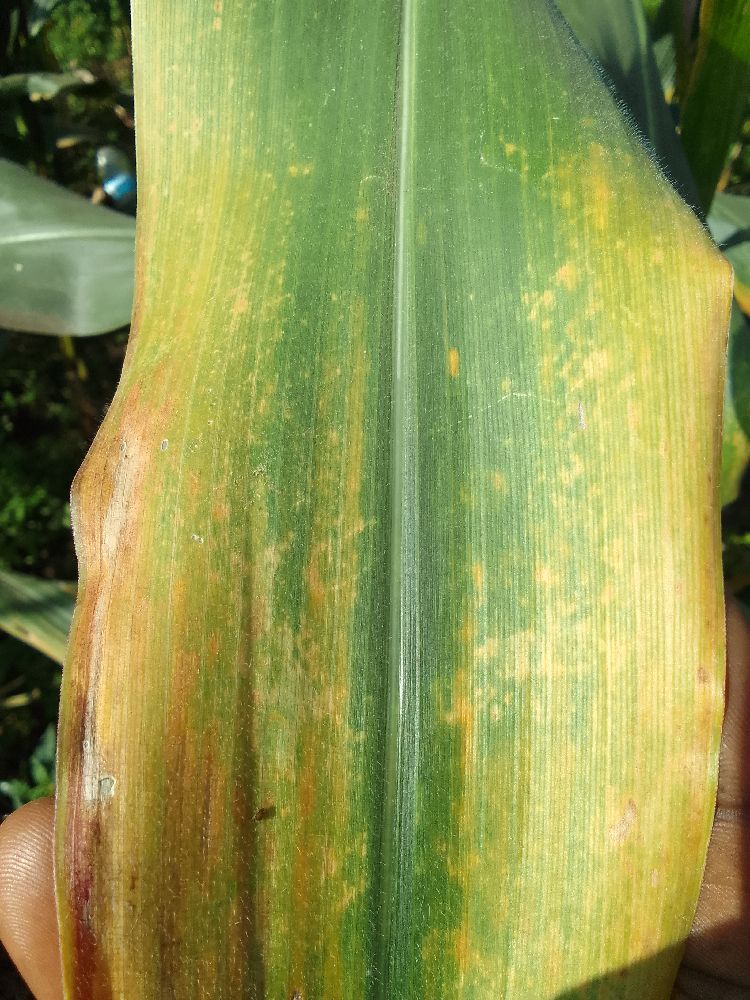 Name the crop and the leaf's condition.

maize, maize lethal necrosis
